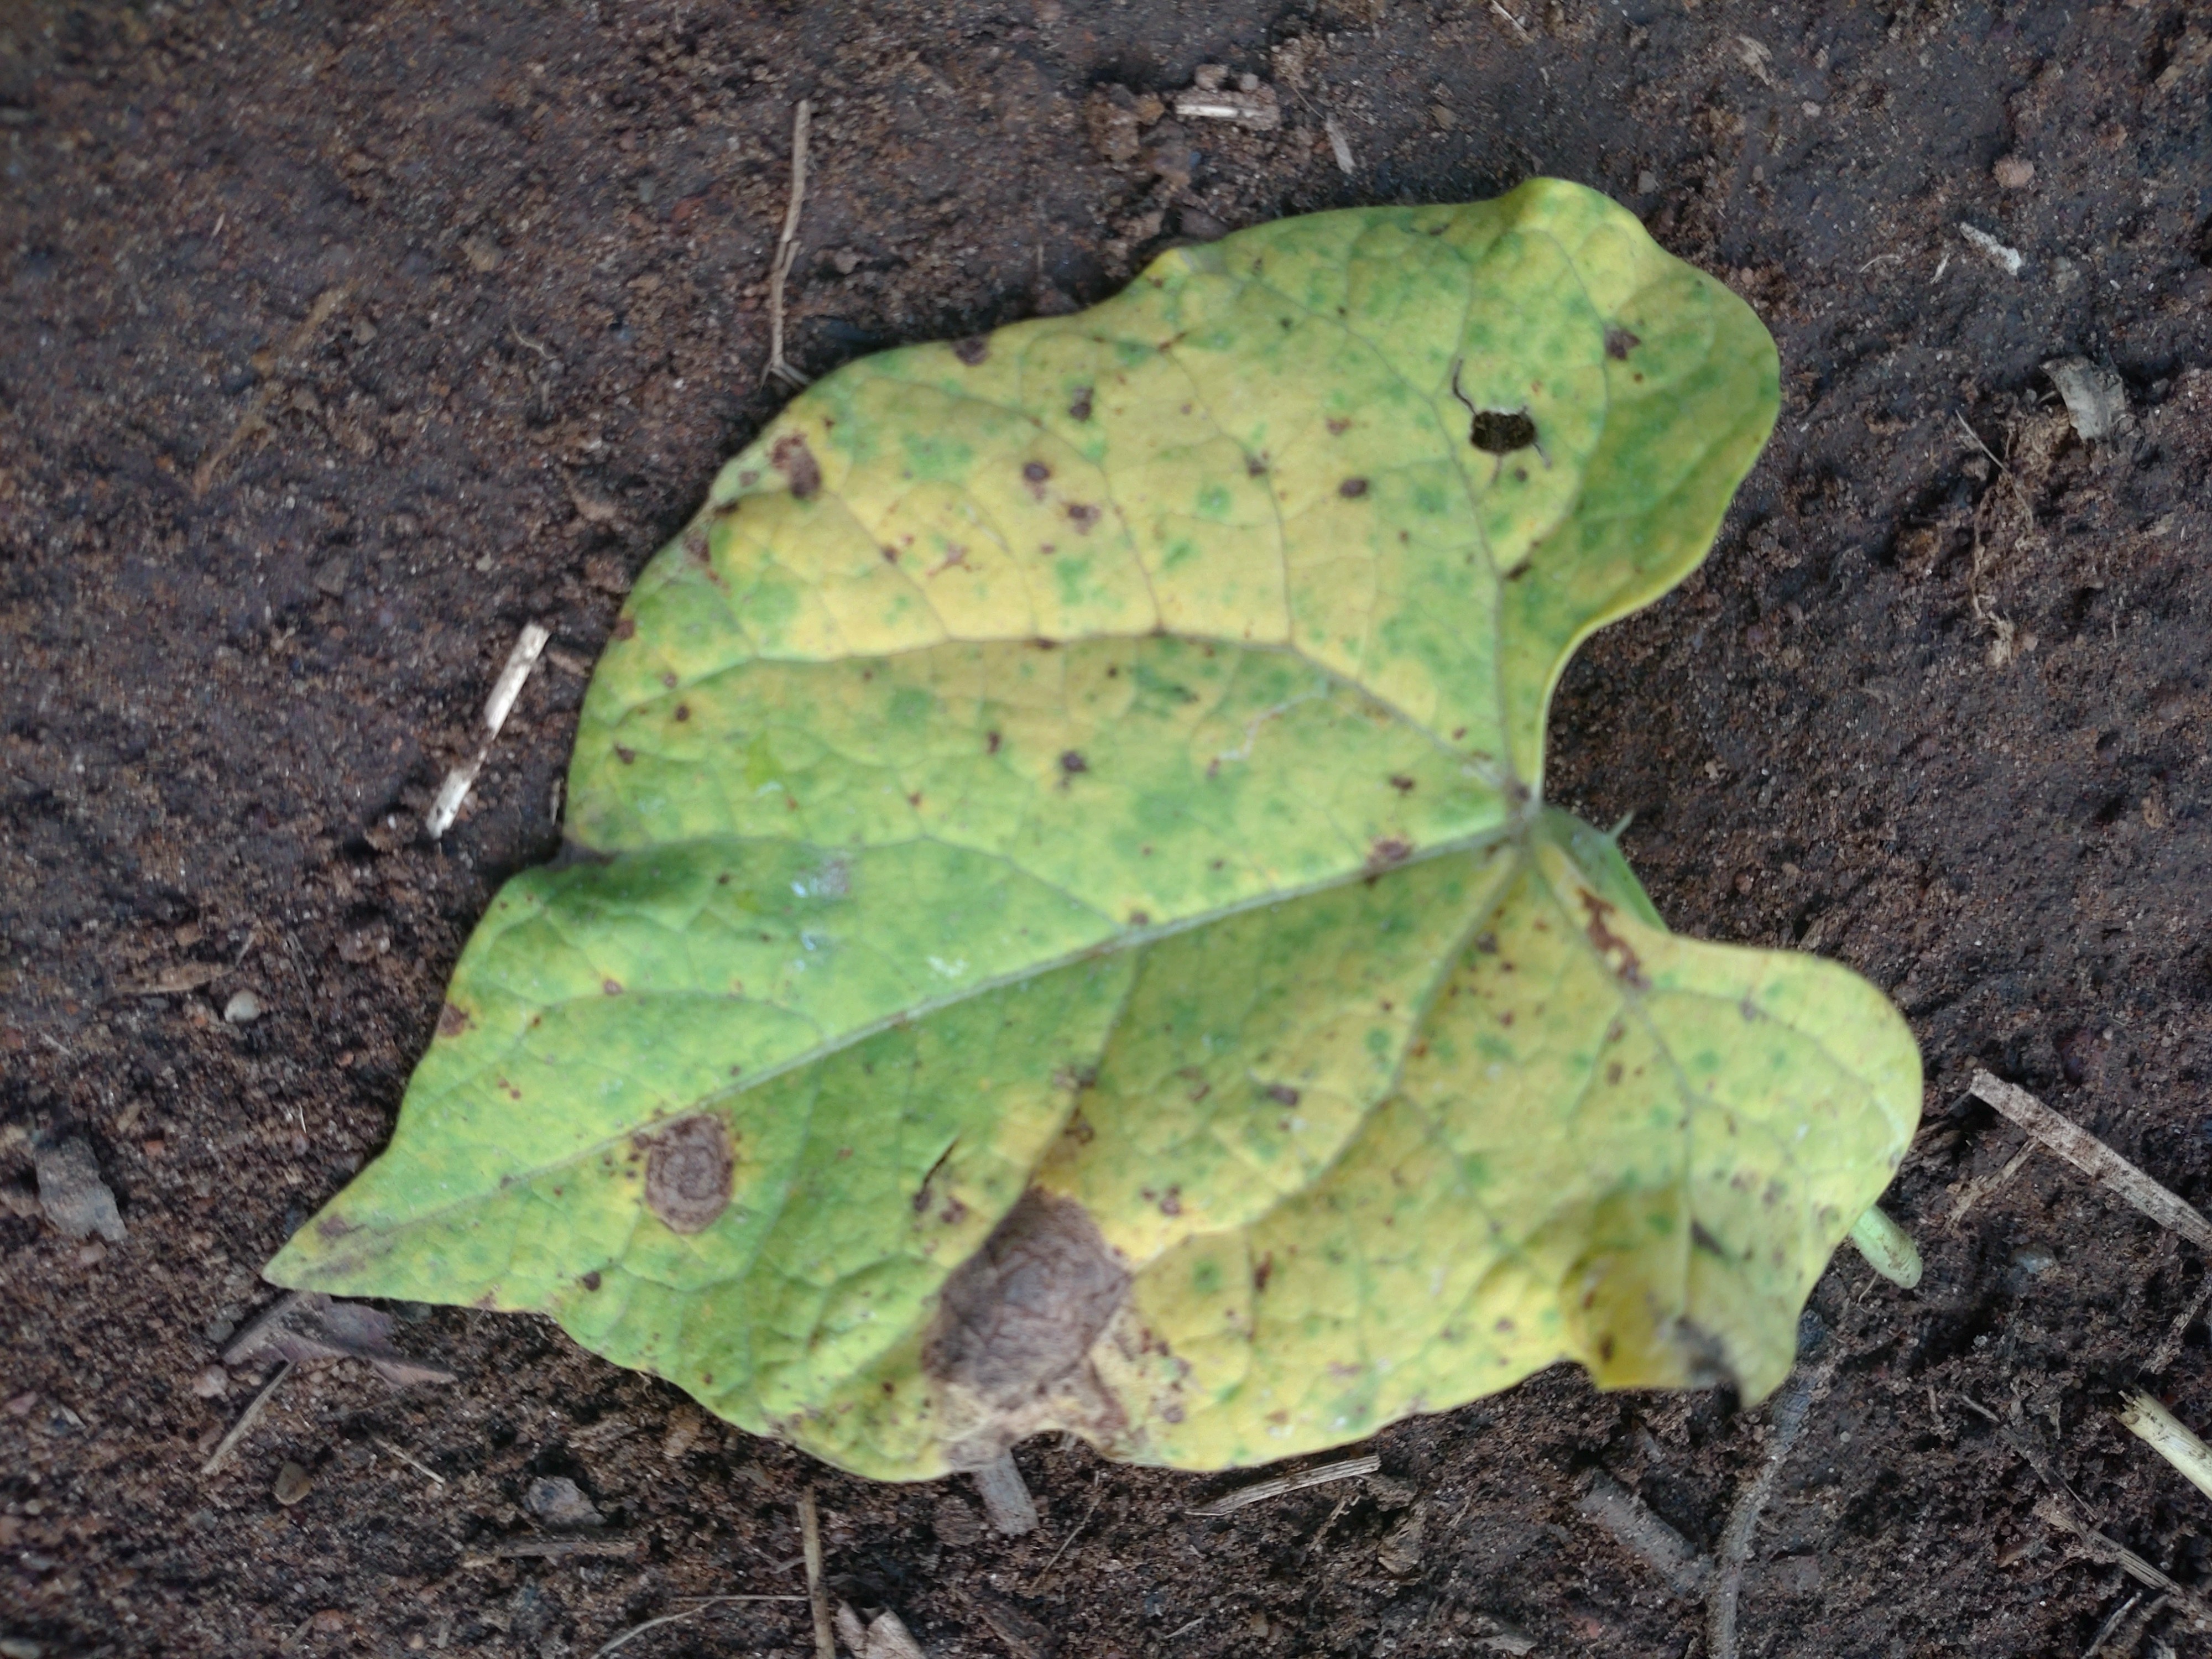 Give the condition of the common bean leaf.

anthracnose
